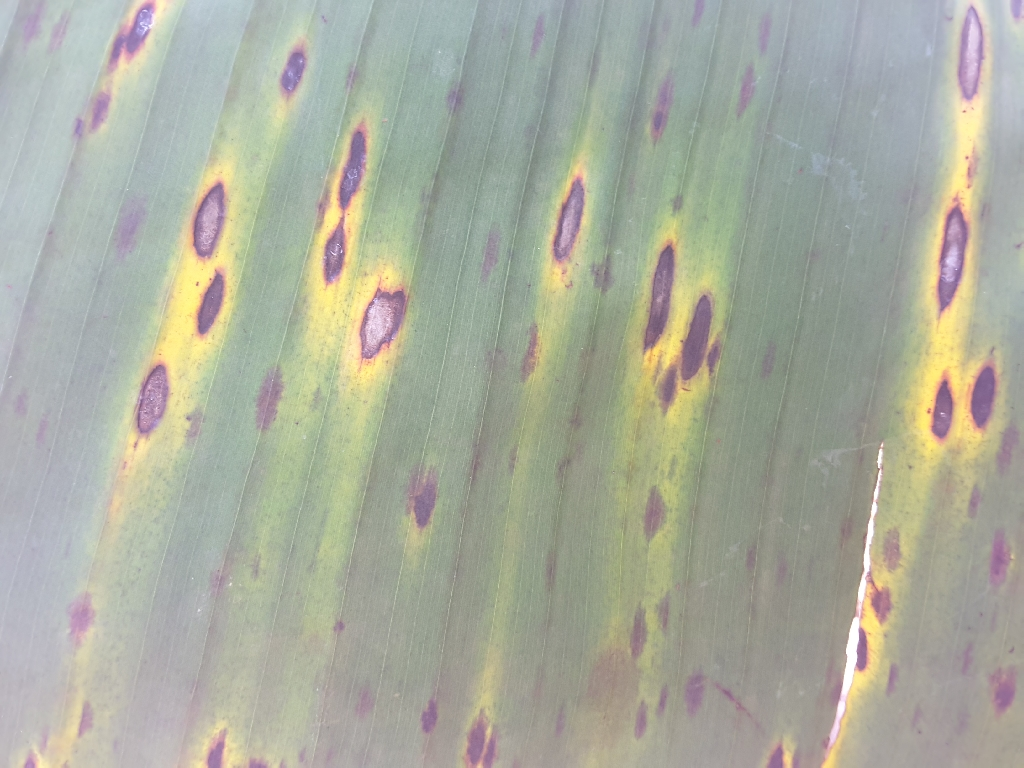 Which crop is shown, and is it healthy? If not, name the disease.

banana, black sigatoka
